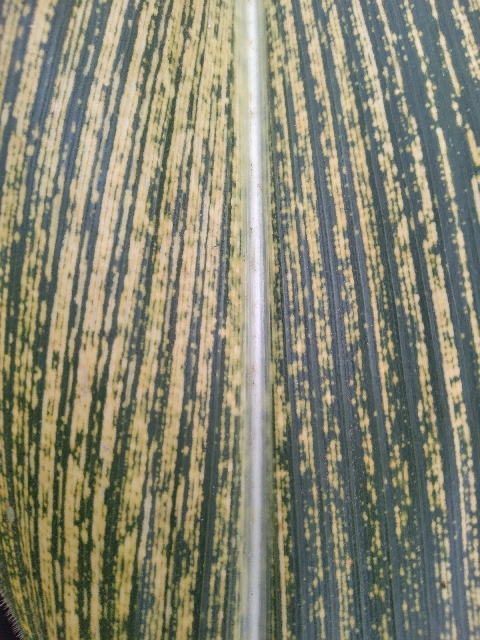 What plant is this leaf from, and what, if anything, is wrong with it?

maize, maize streak virus
